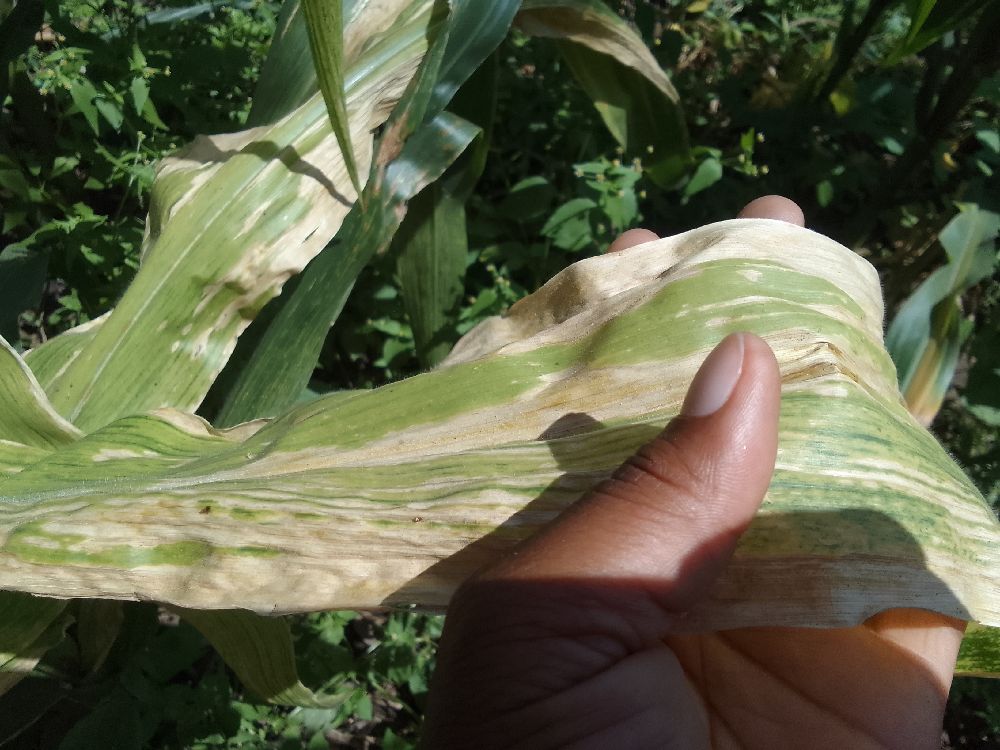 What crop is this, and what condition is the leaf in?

maize, maize lethal necrosis
